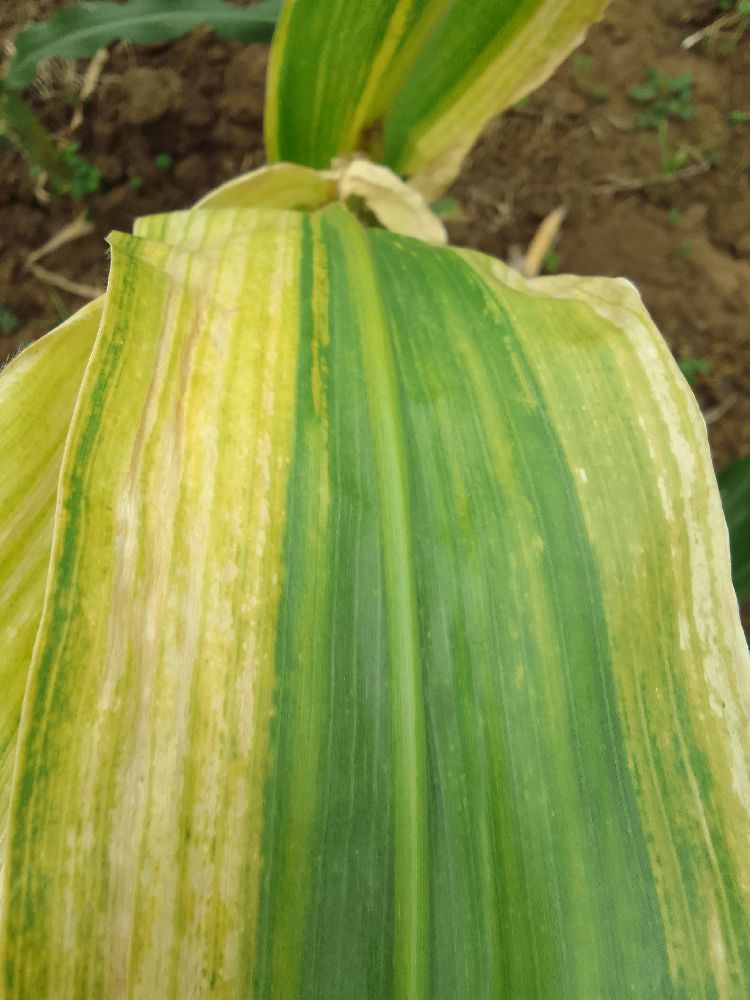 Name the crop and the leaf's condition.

maize, maize lethal necrosis
